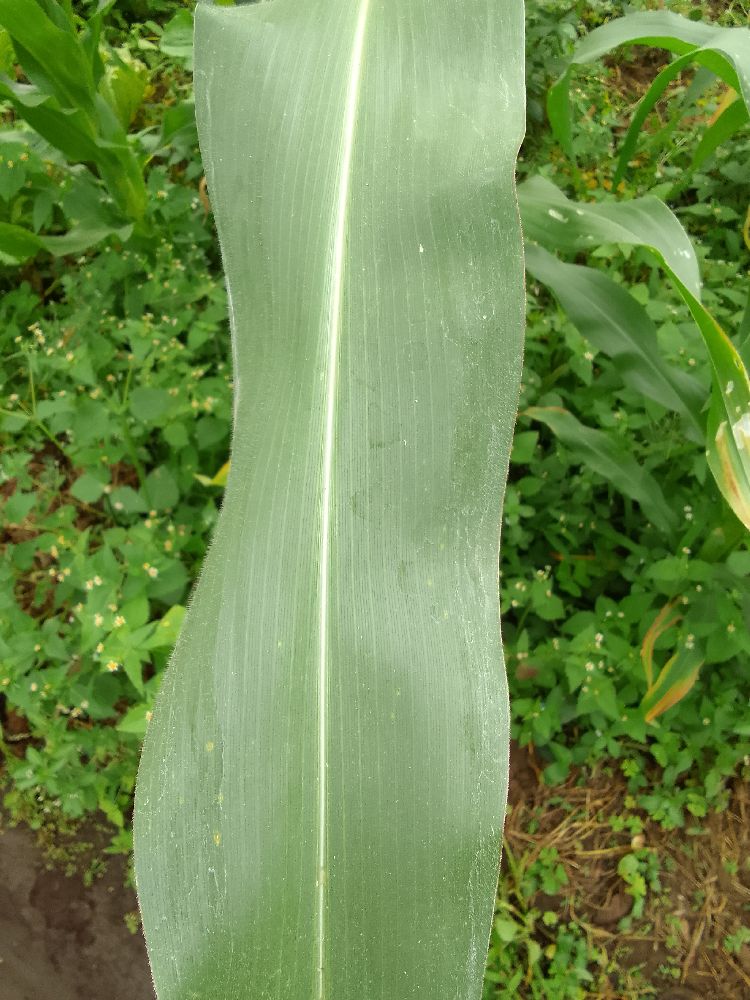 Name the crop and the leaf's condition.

maize, healthy
